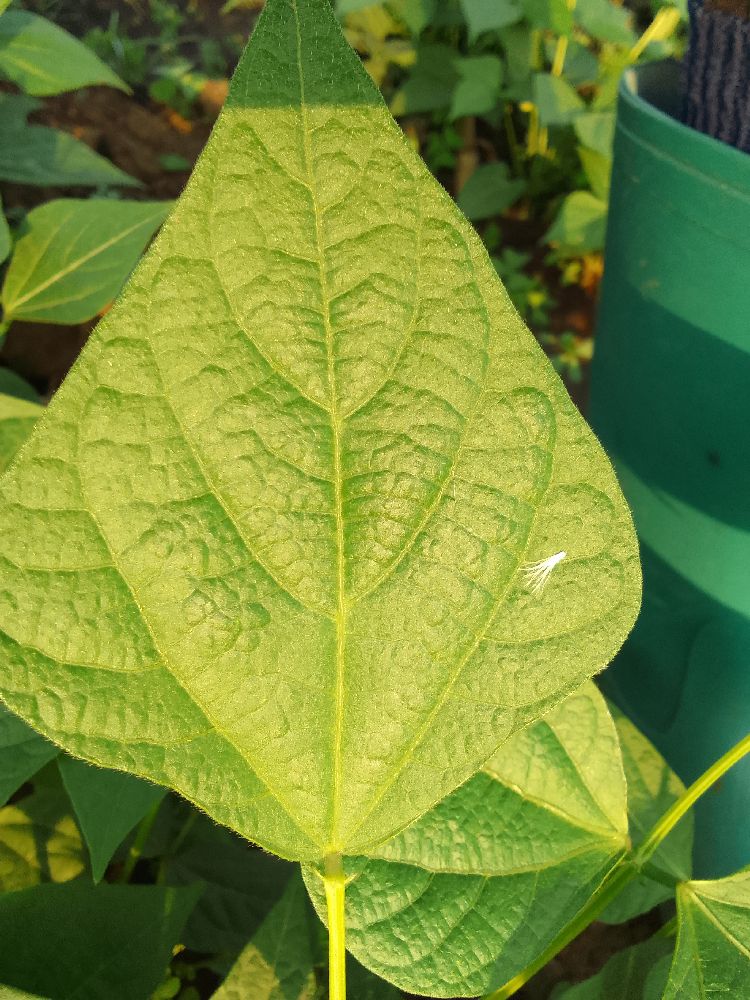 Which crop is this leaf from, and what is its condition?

common bean, healthy
